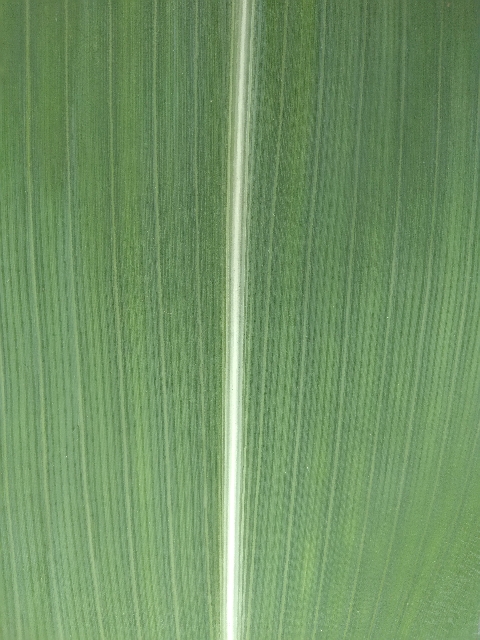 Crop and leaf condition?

maize, healthy
